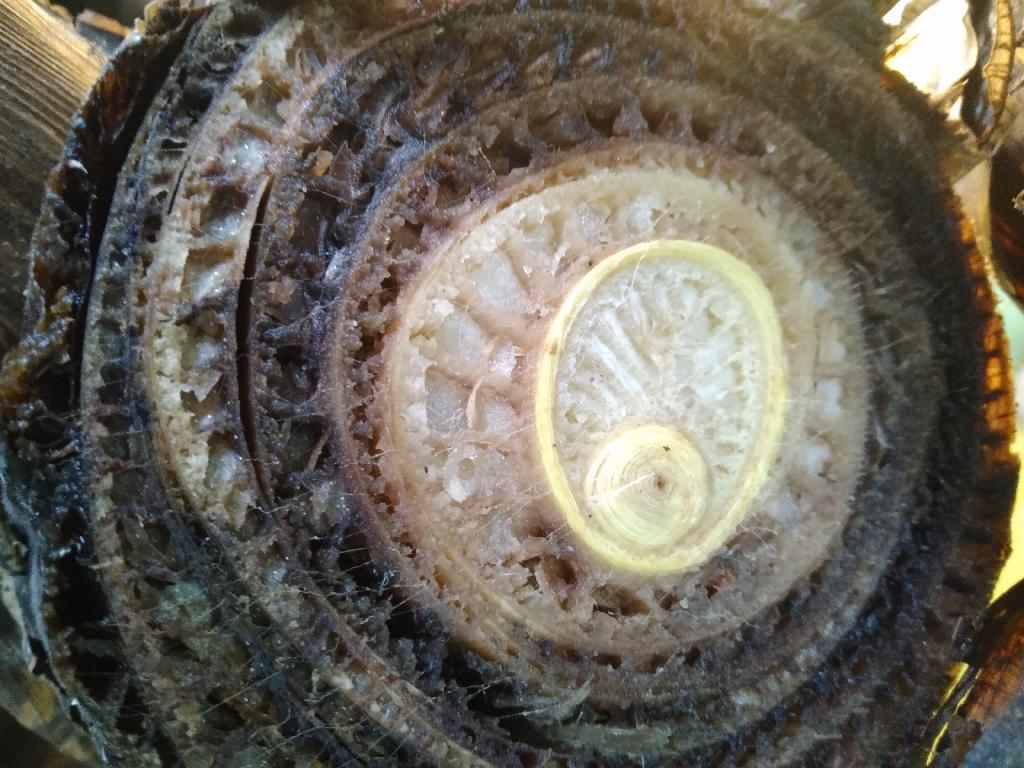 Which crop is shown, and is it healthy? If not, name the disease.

banana, fusarium wilt race 1
